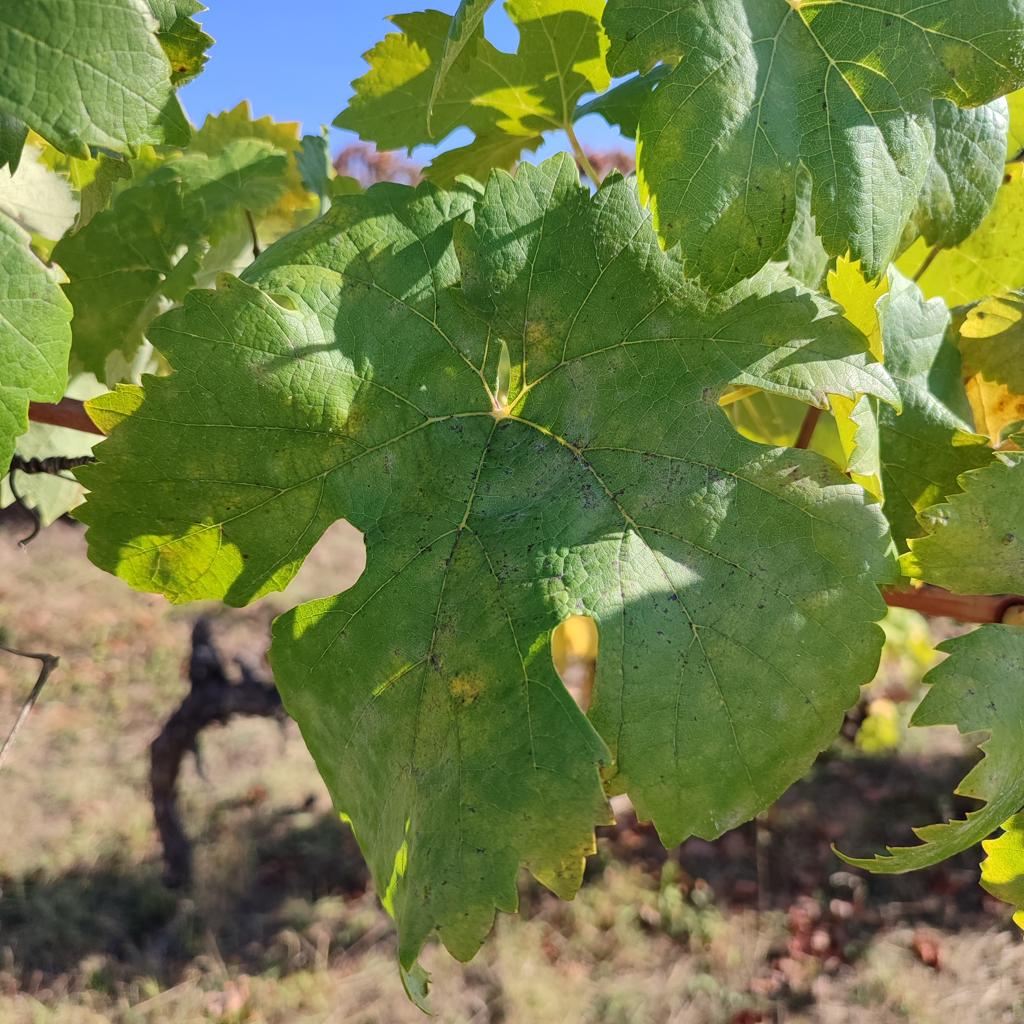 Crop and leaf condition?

grapevine, powdery mildew
